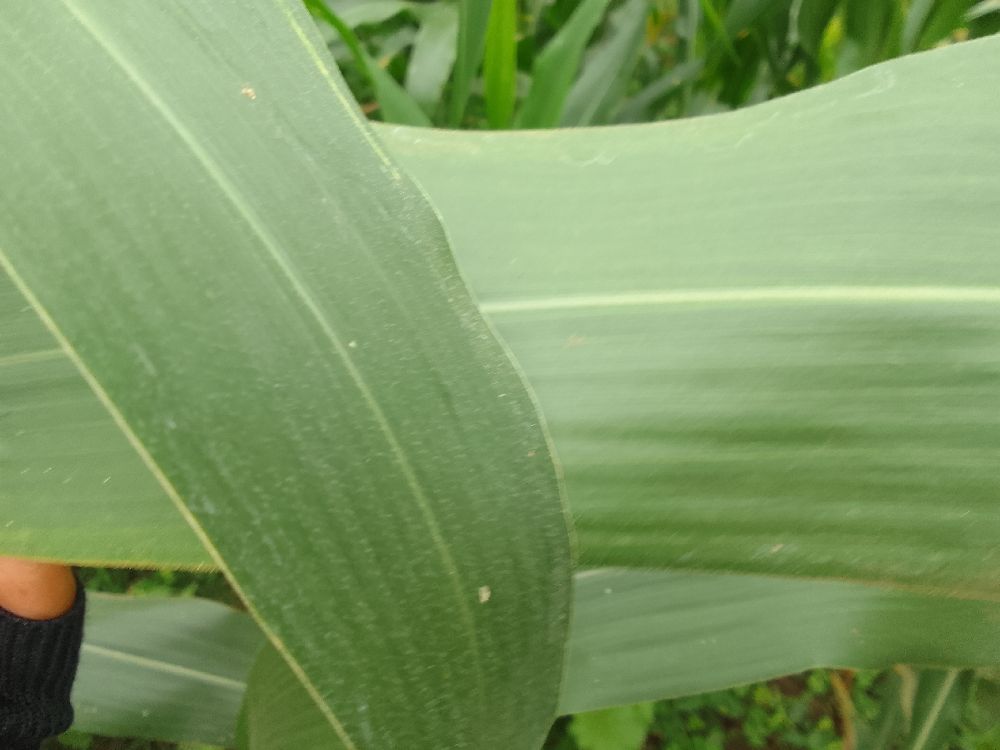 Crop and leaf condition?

maize, healthy
